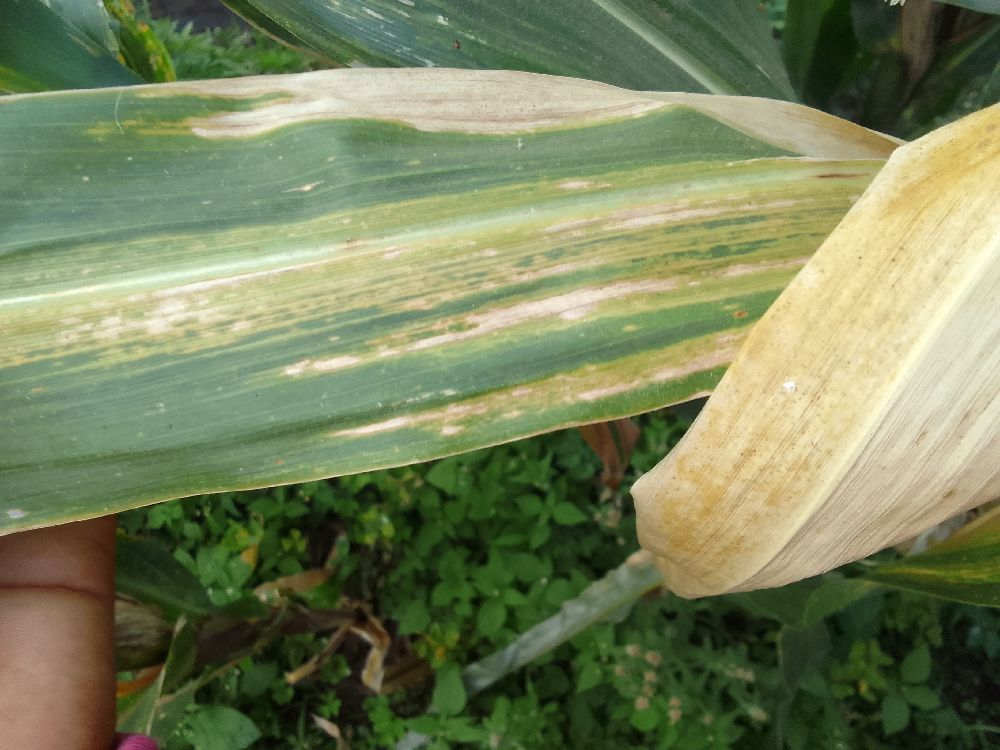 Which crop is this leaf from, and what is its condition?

maize, maize lethal necrosis
